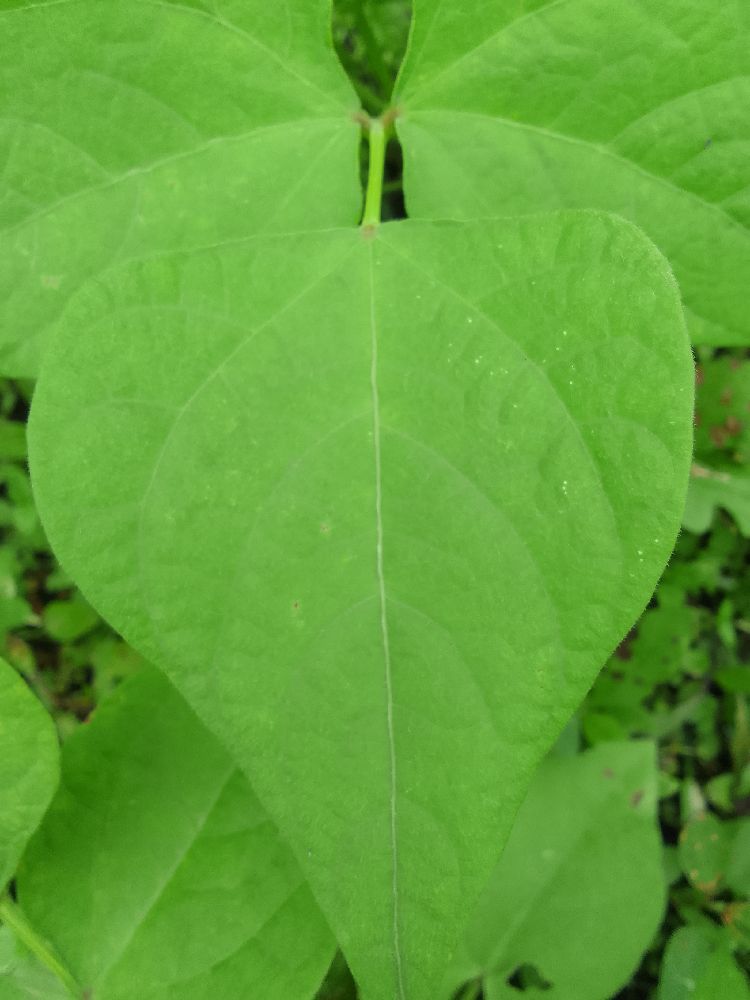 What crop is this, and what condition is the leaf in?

common bean, healthy
